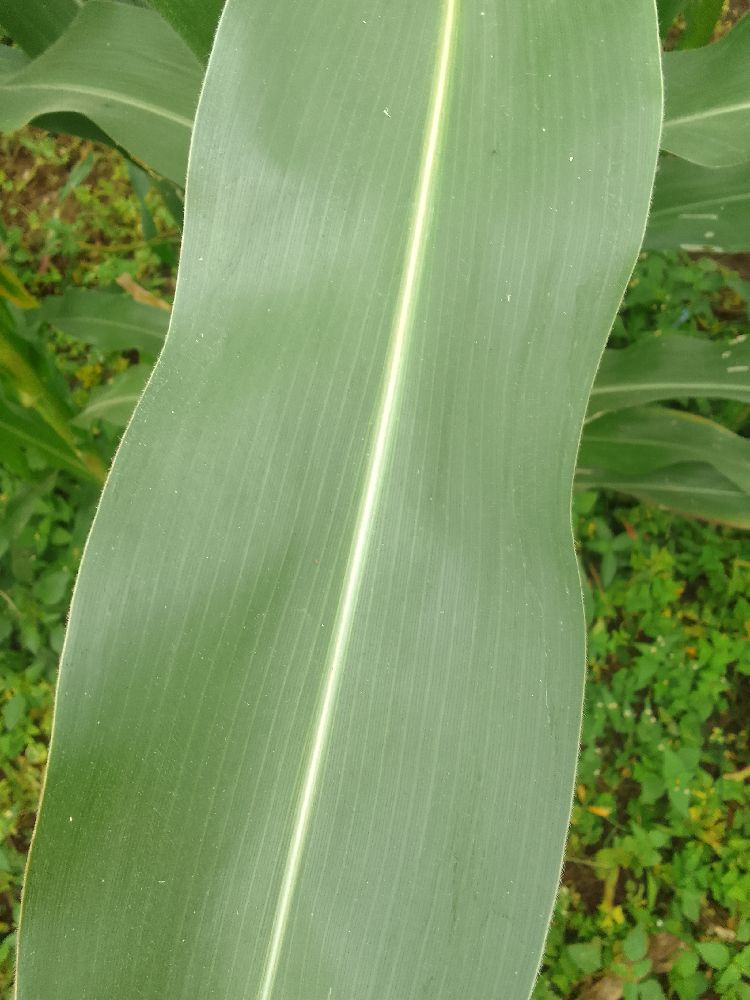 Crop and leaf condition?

maize, healthy
